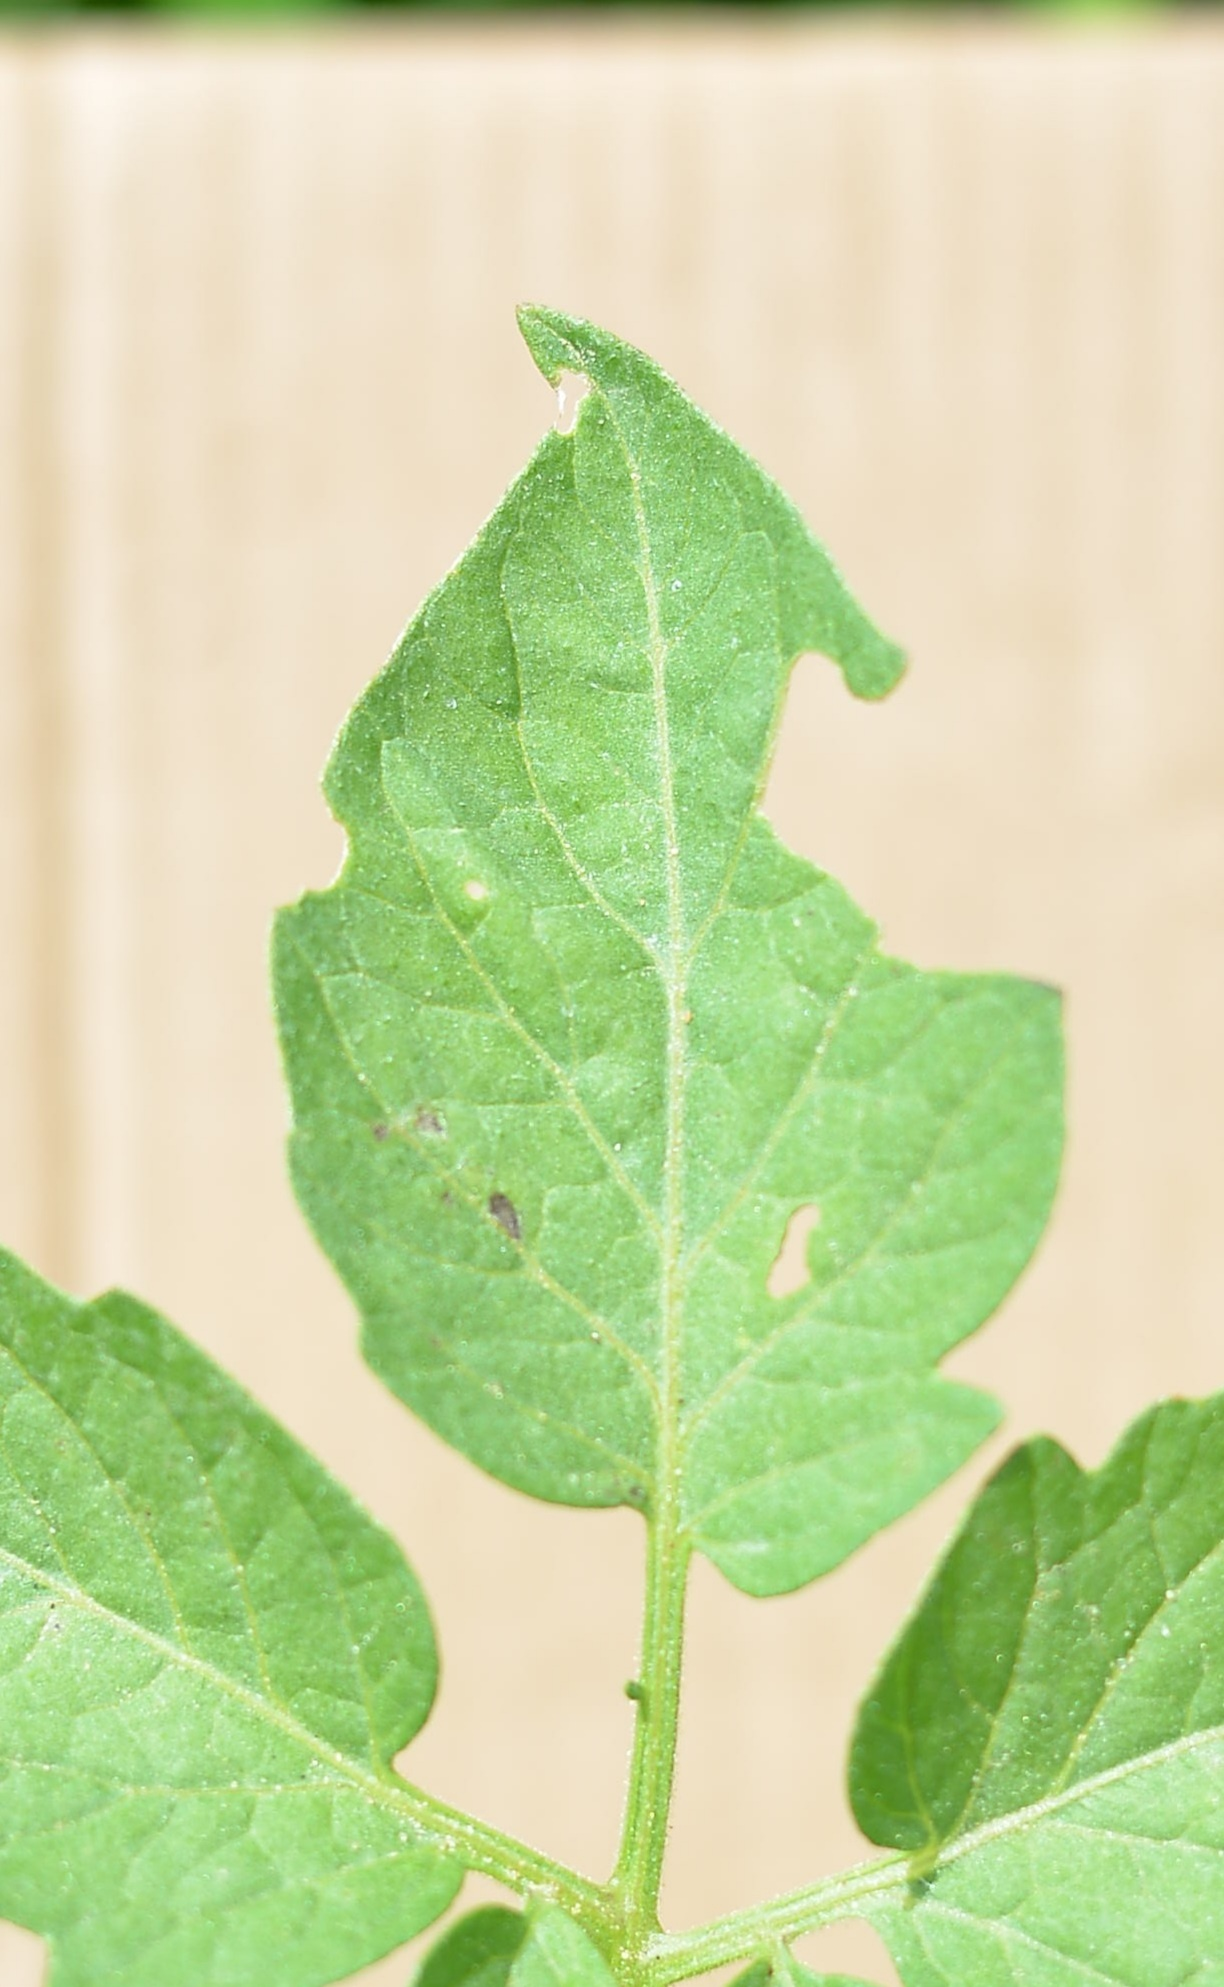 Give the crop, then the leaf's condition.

tomato, infected
